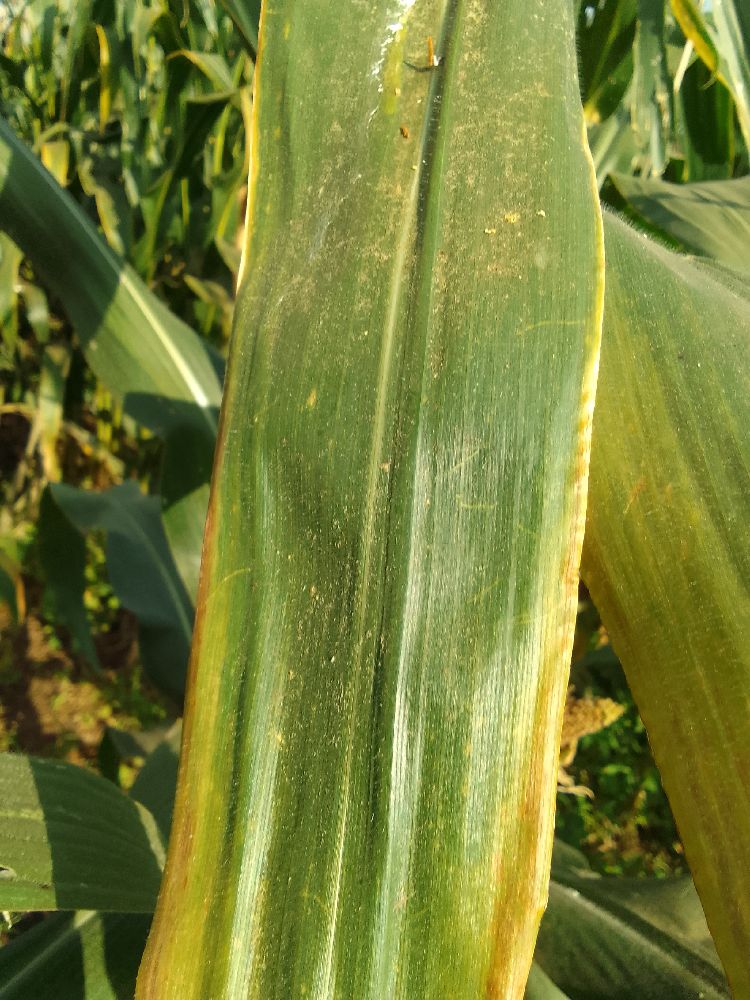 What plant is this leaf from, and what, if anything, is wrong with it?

maize, maize lethal necrosis
